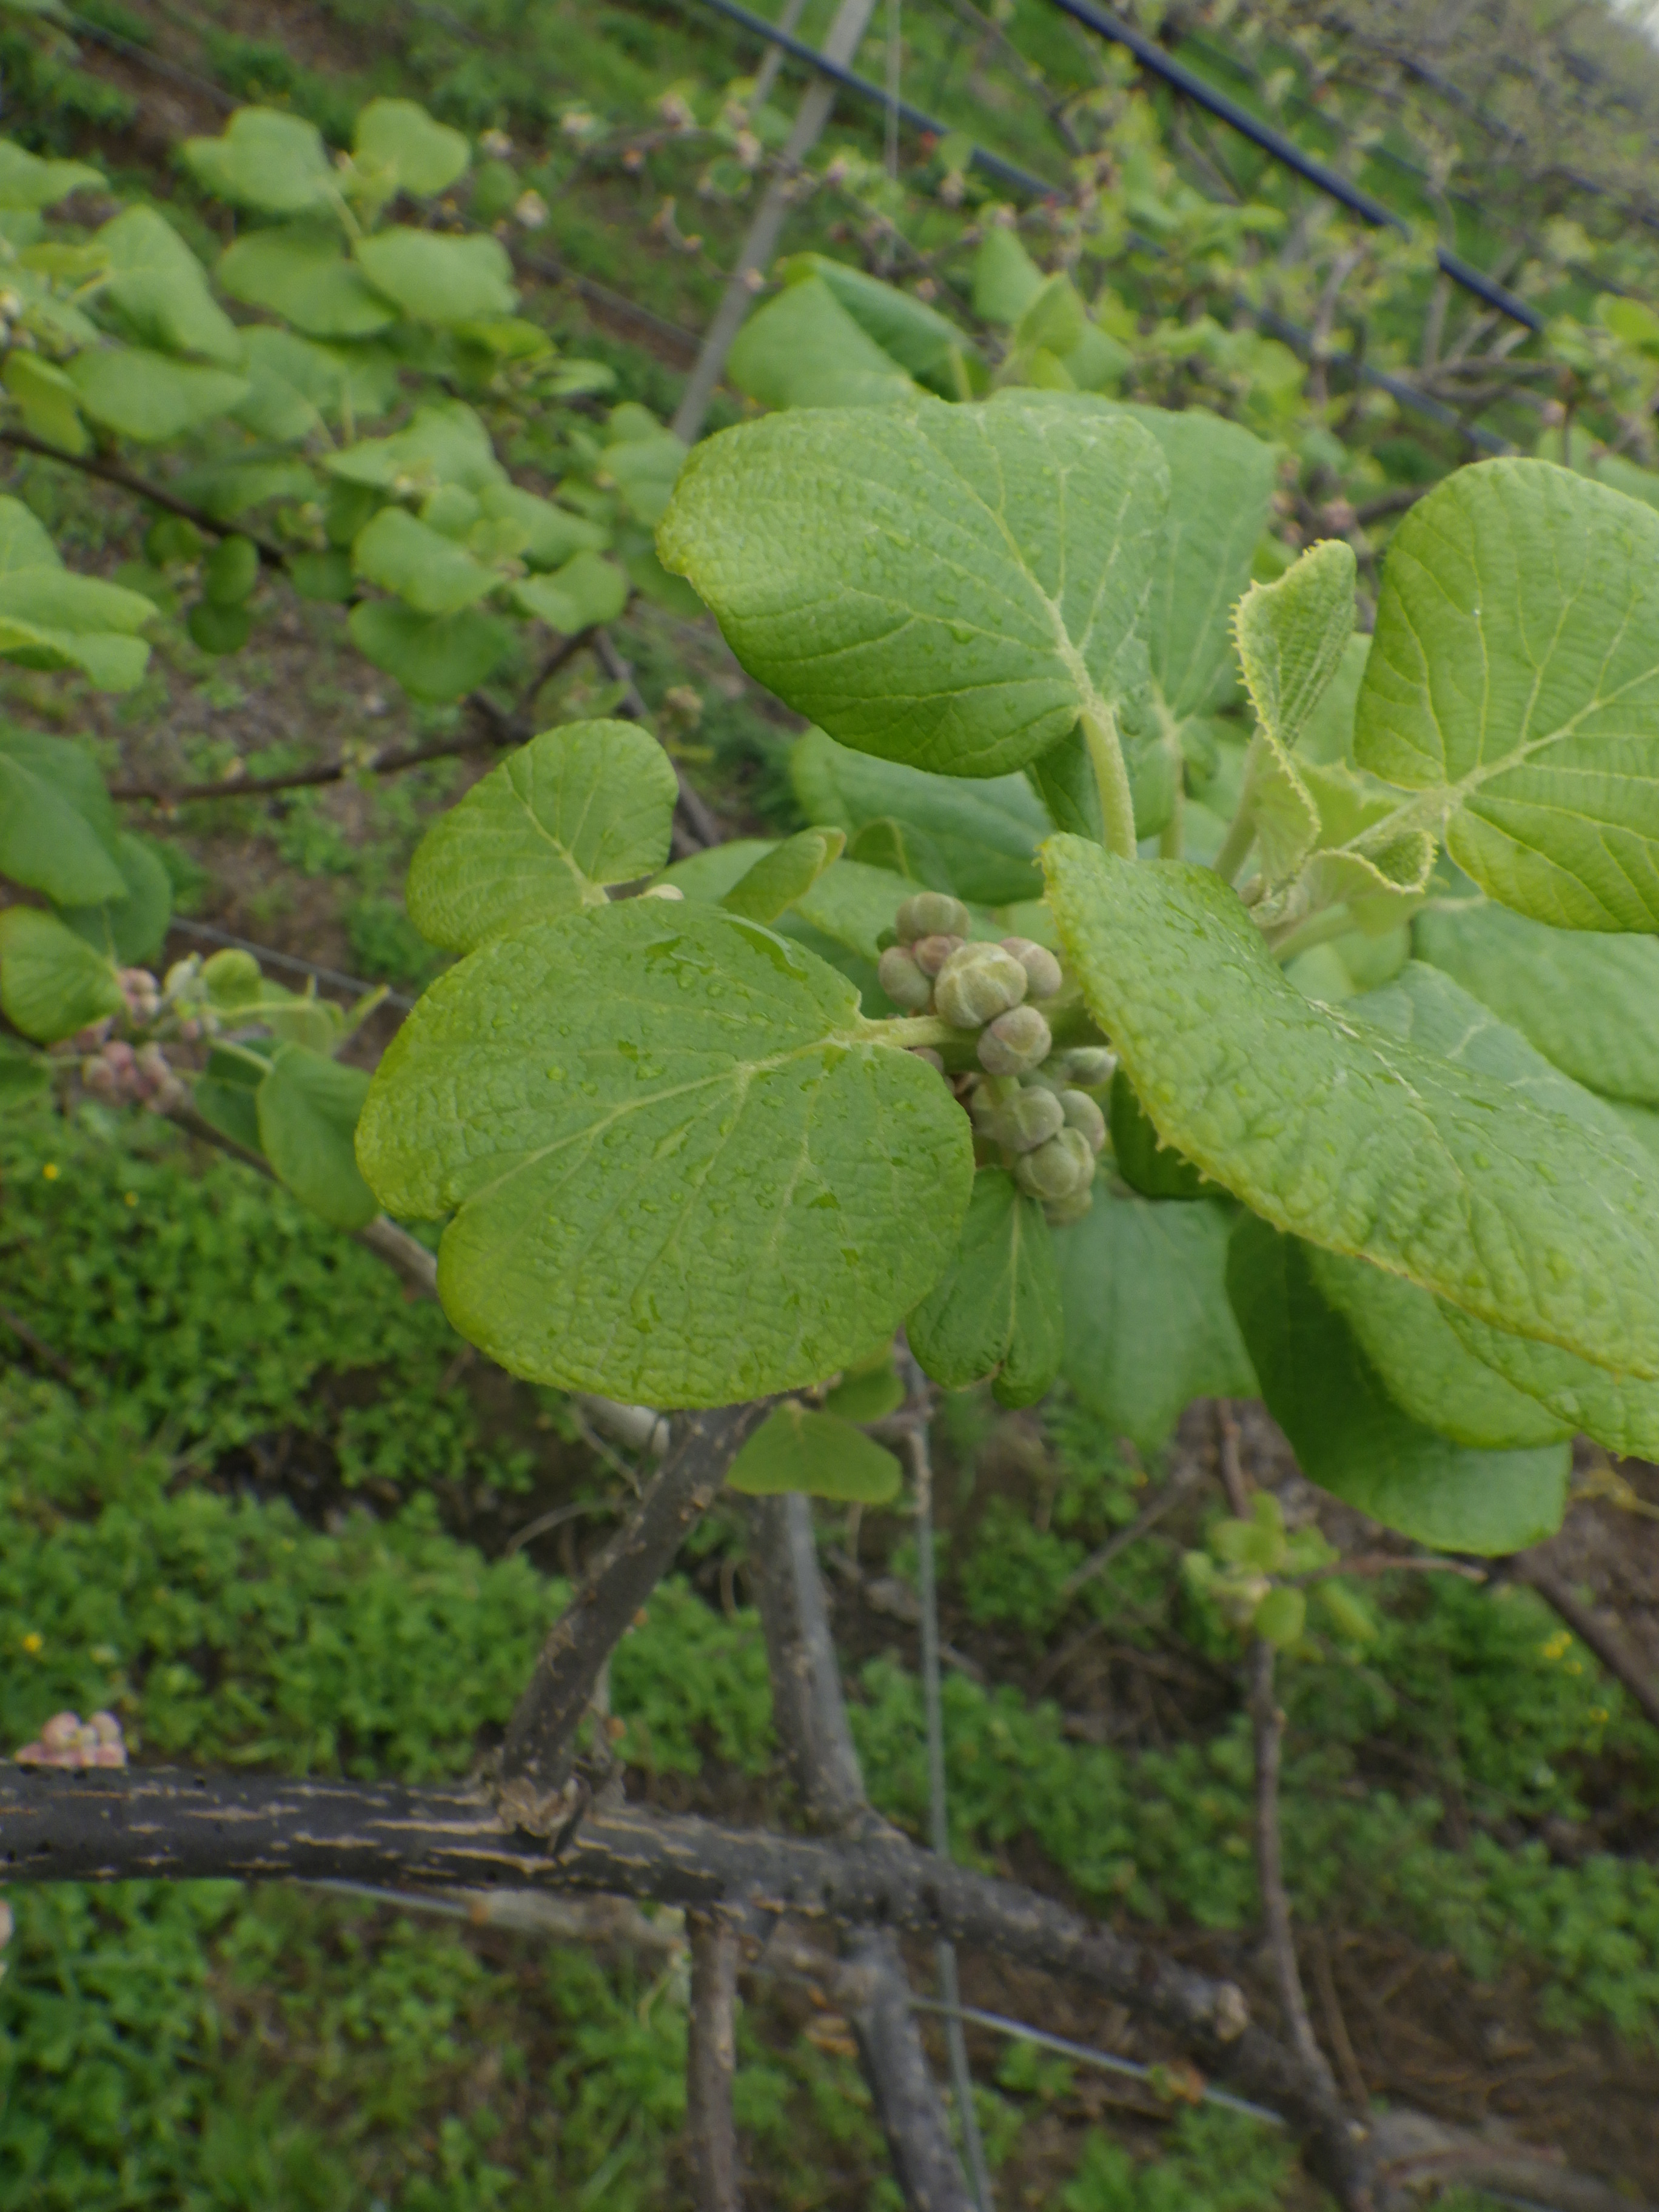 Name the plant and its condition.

kiwi, healthy
